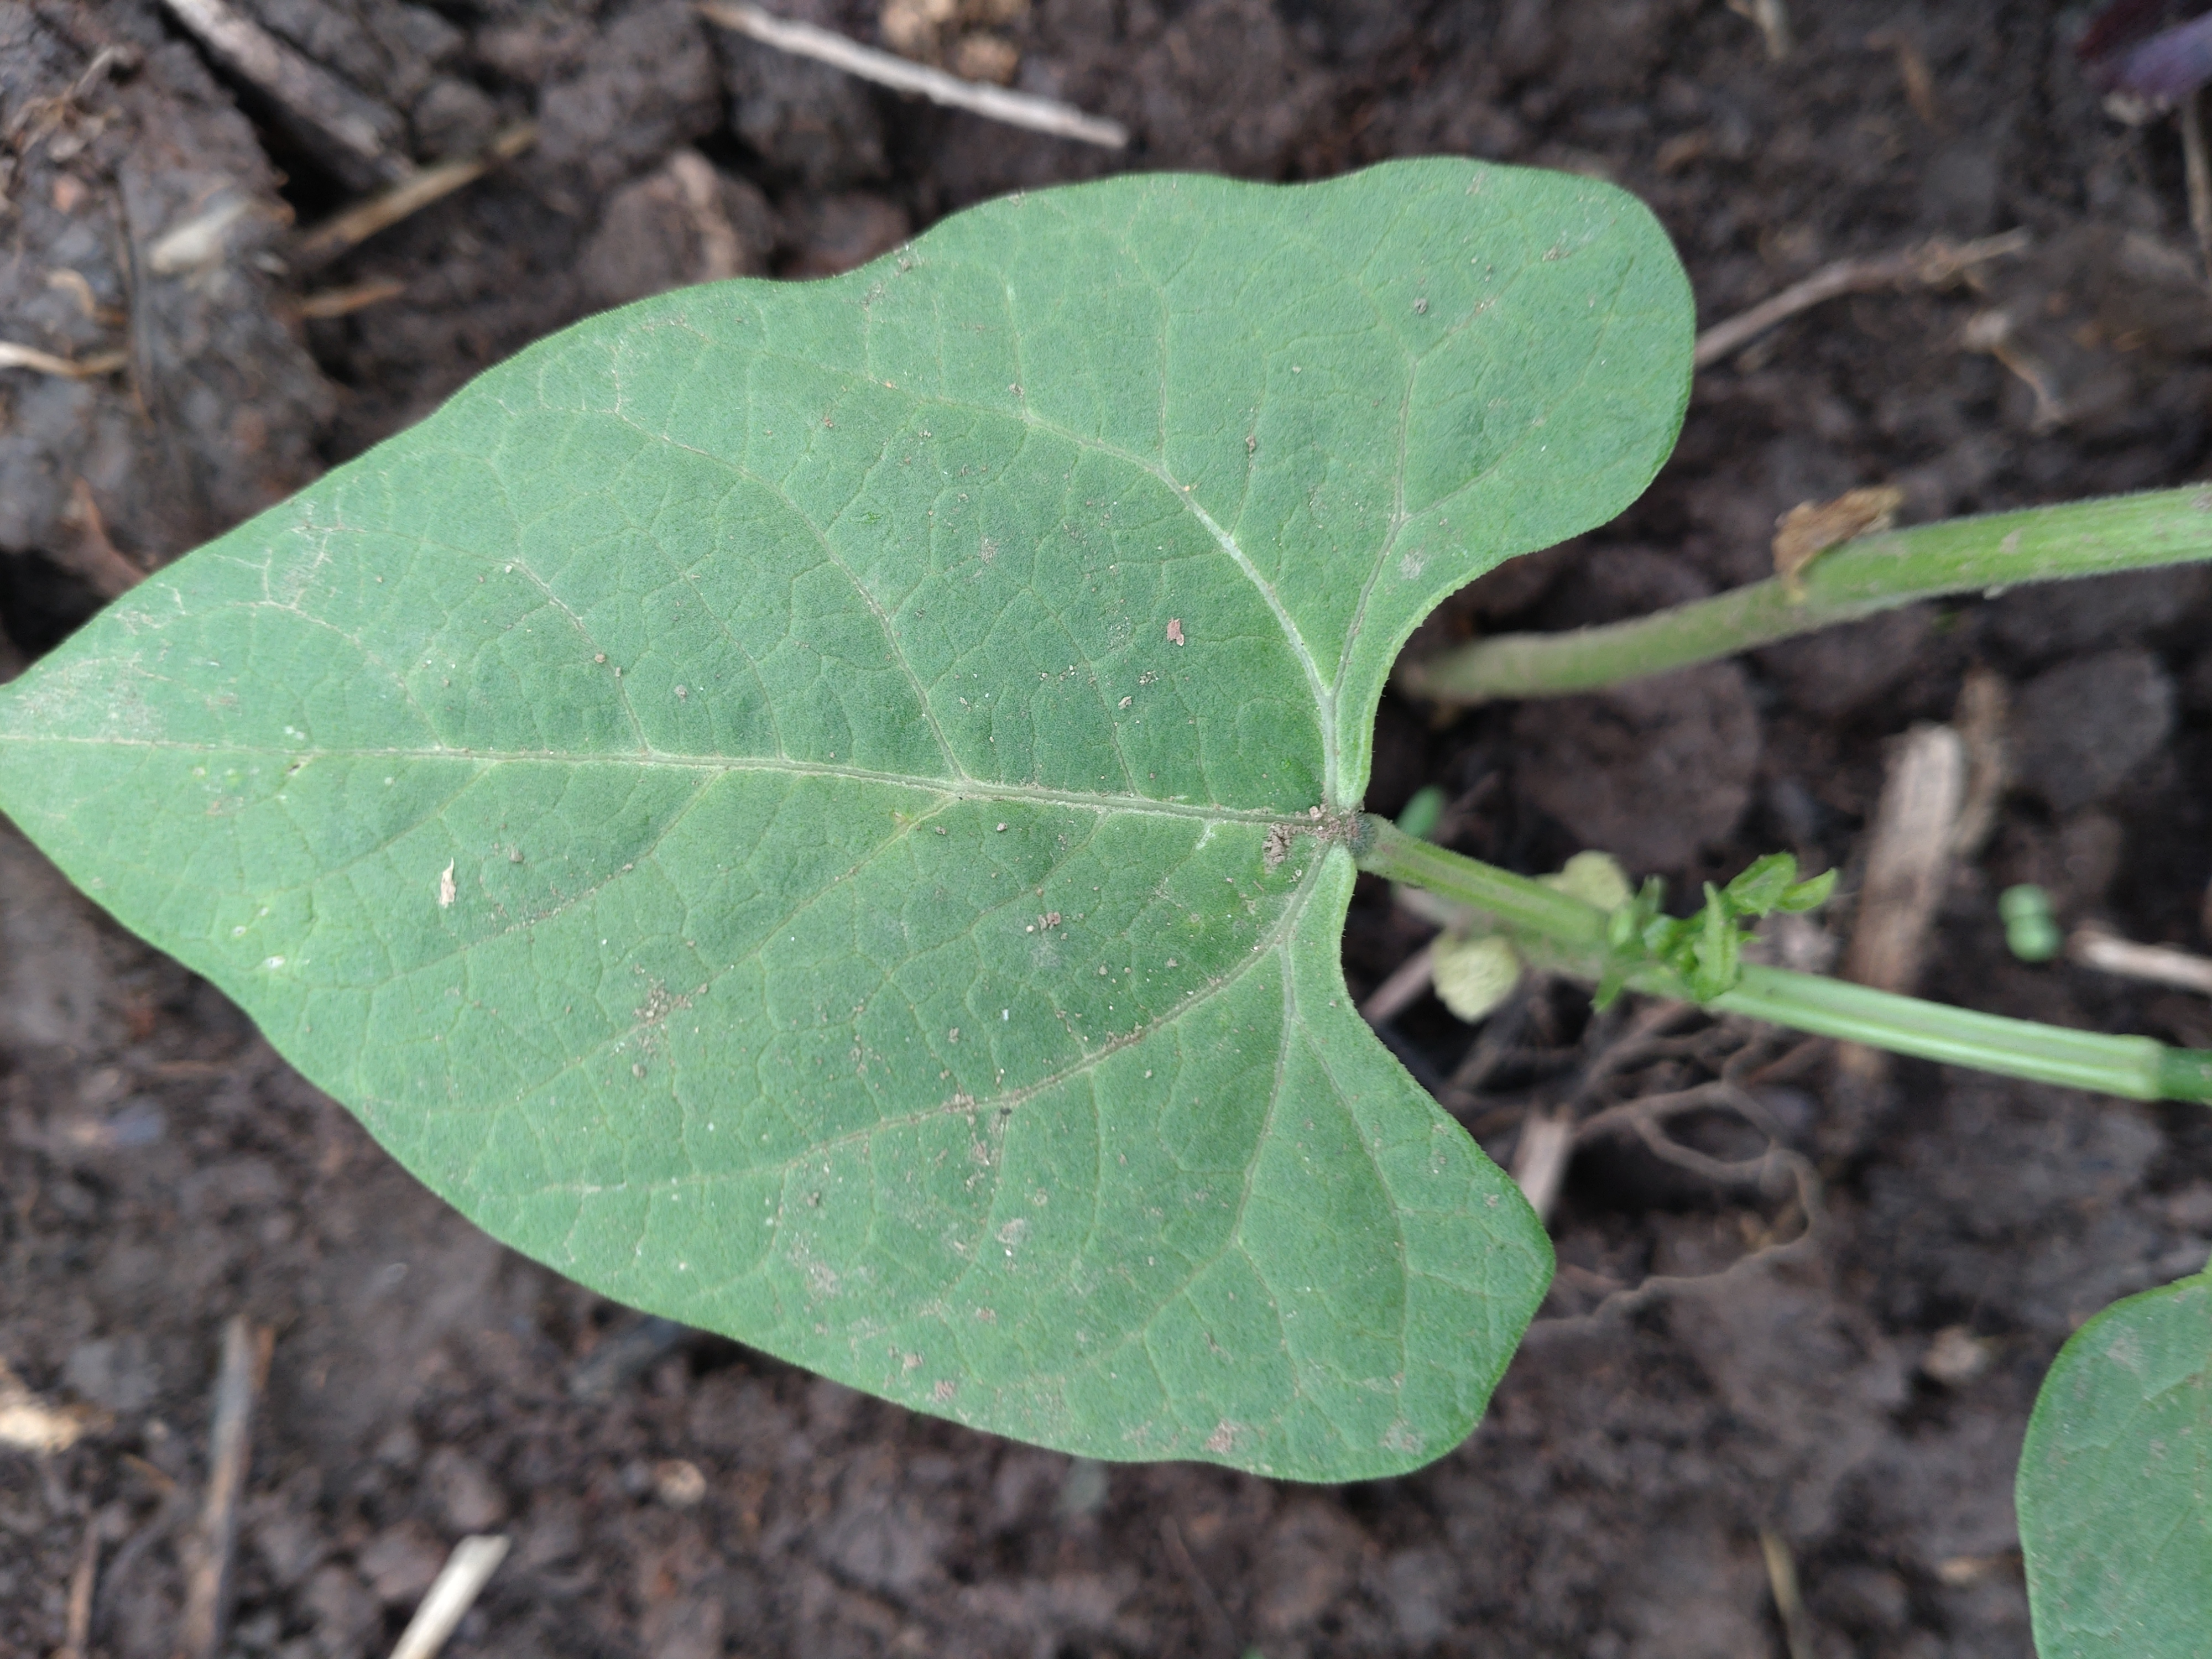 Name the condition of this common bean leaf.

healthy
